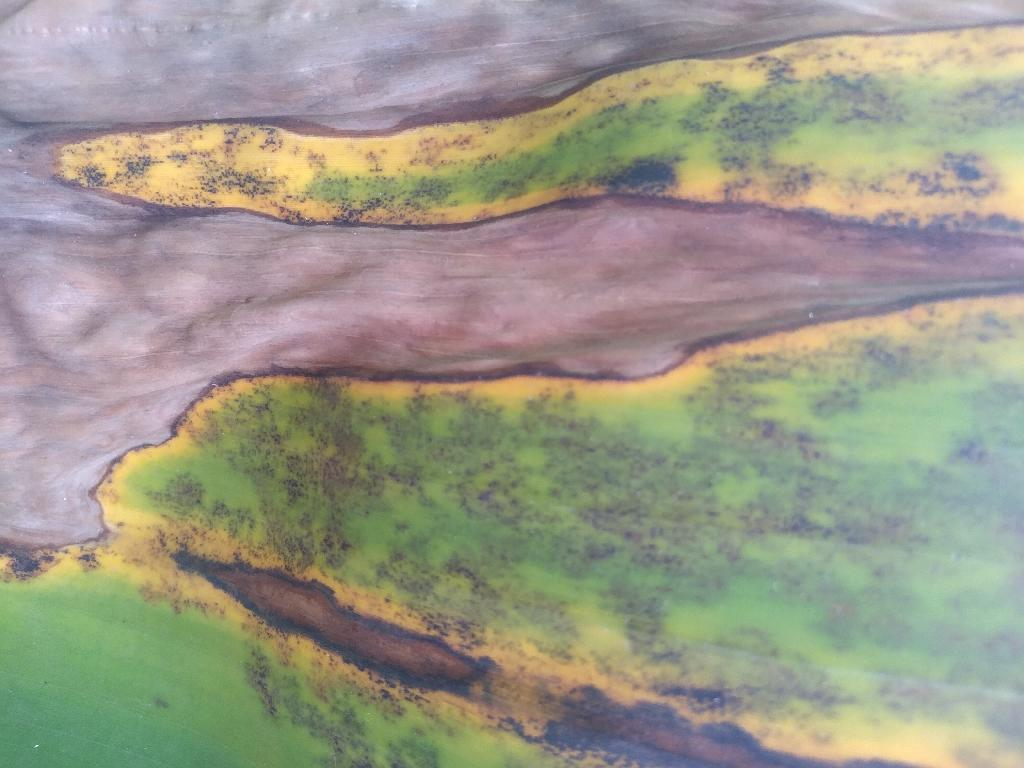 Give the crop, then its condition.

banana, black sigatoka
